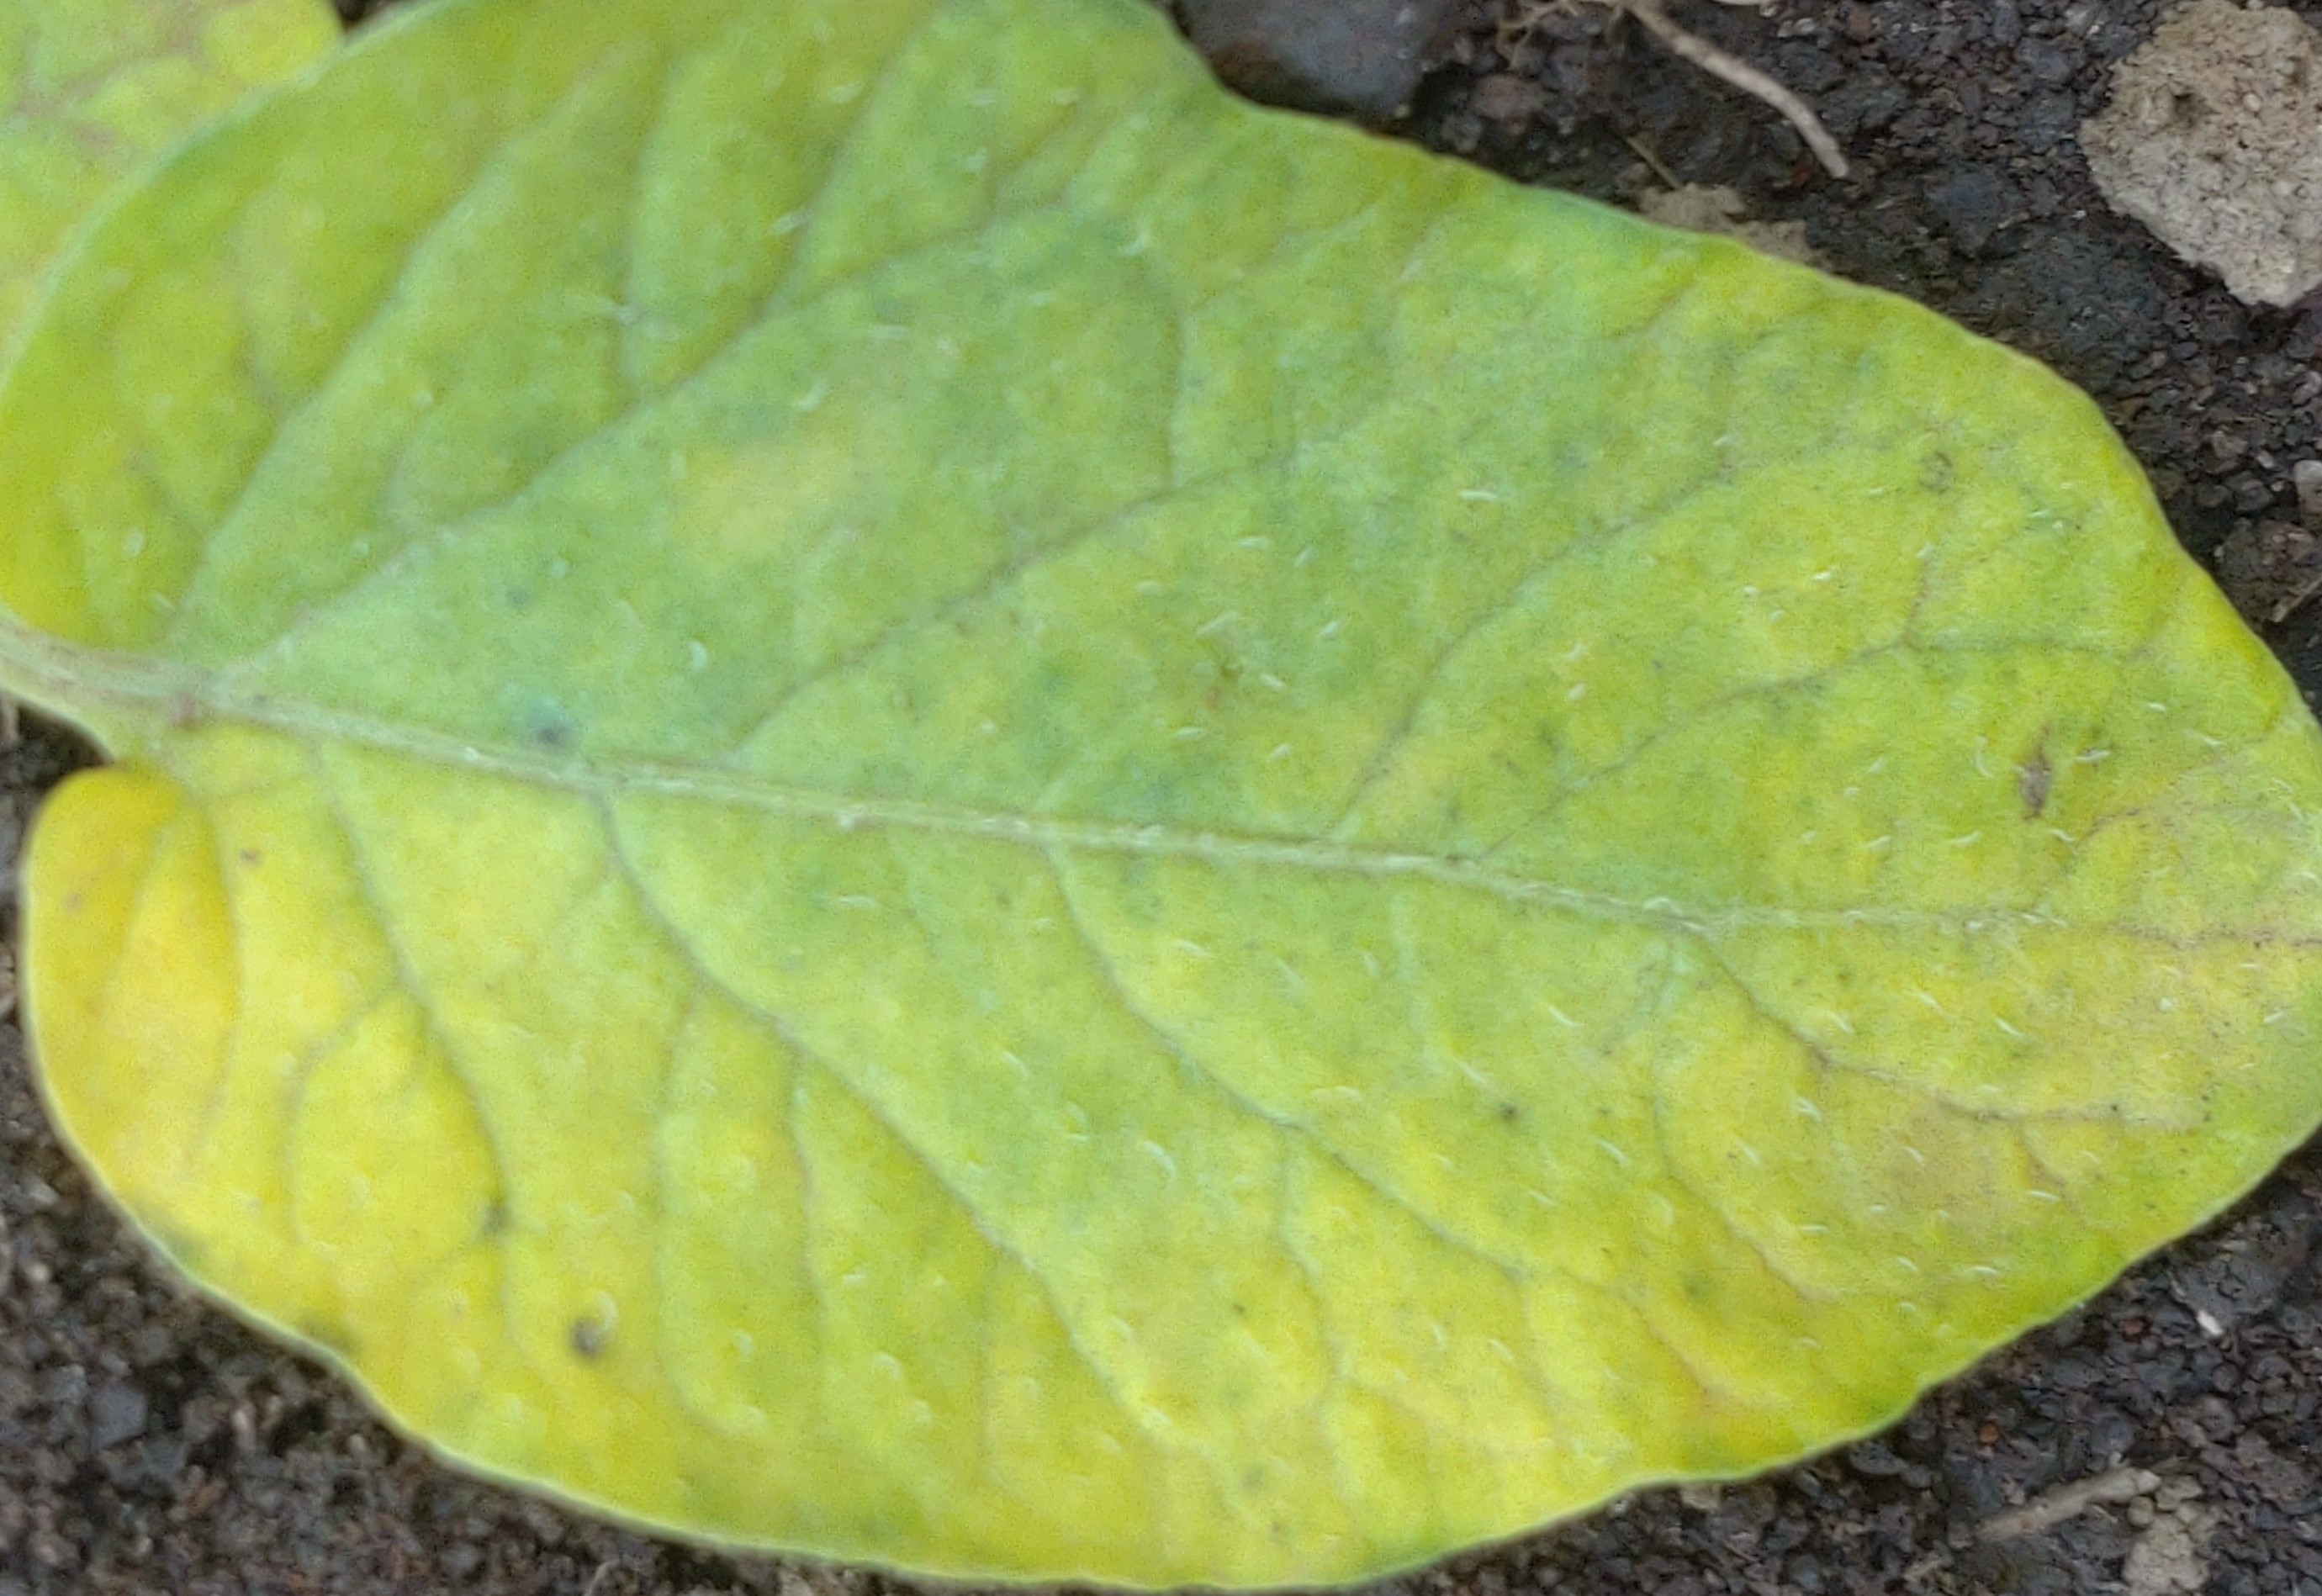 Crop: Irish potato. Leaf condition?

late blight
